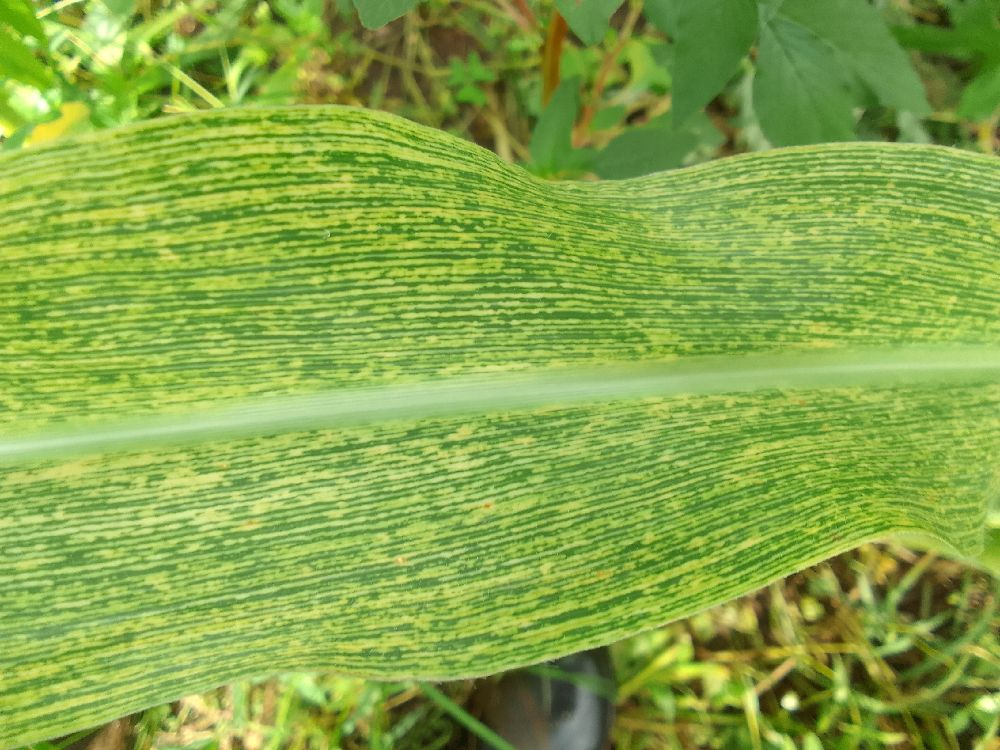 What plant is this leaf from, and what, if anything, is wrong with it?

maize, maize streak virus
